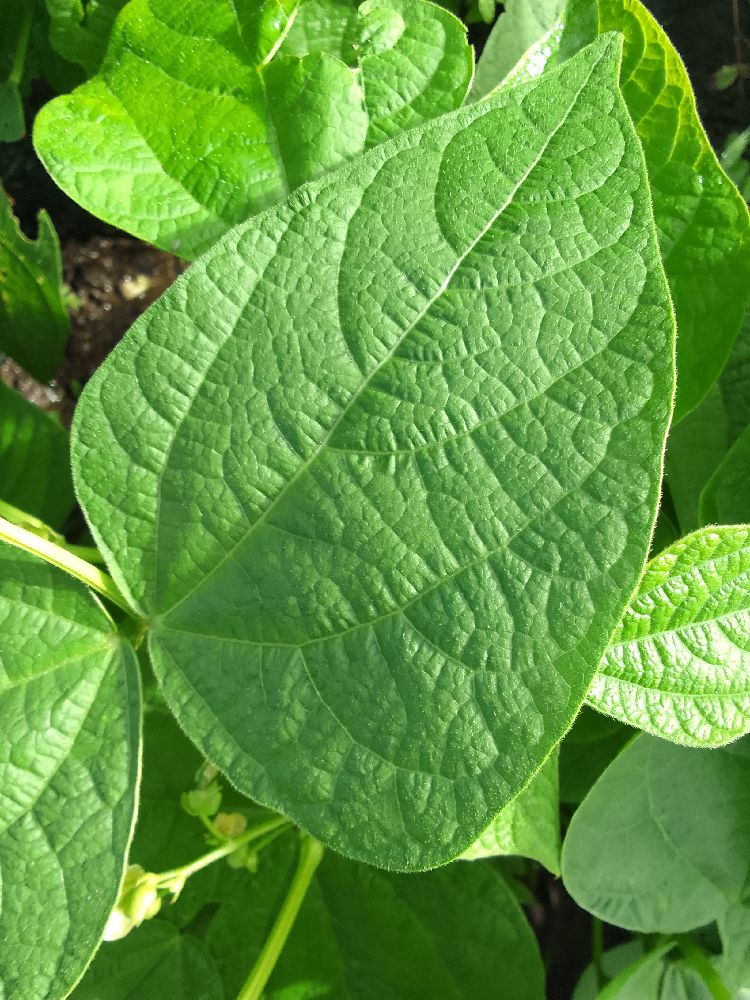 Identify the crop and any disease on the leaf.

common bean, healthy
